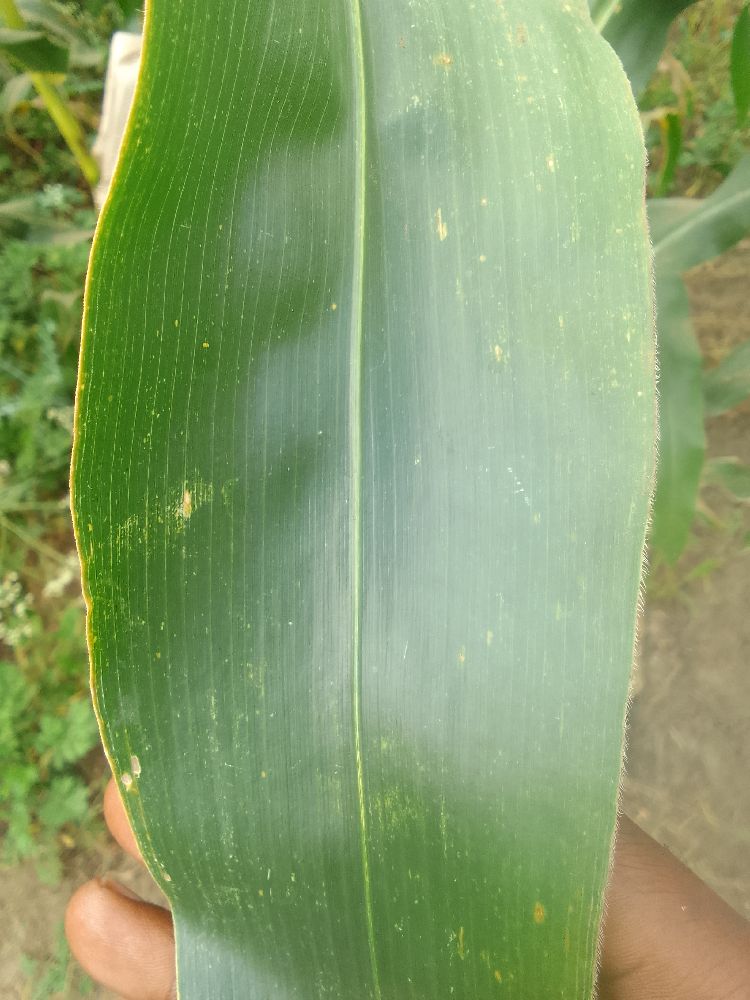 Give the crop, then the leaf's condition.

maize, healthy
